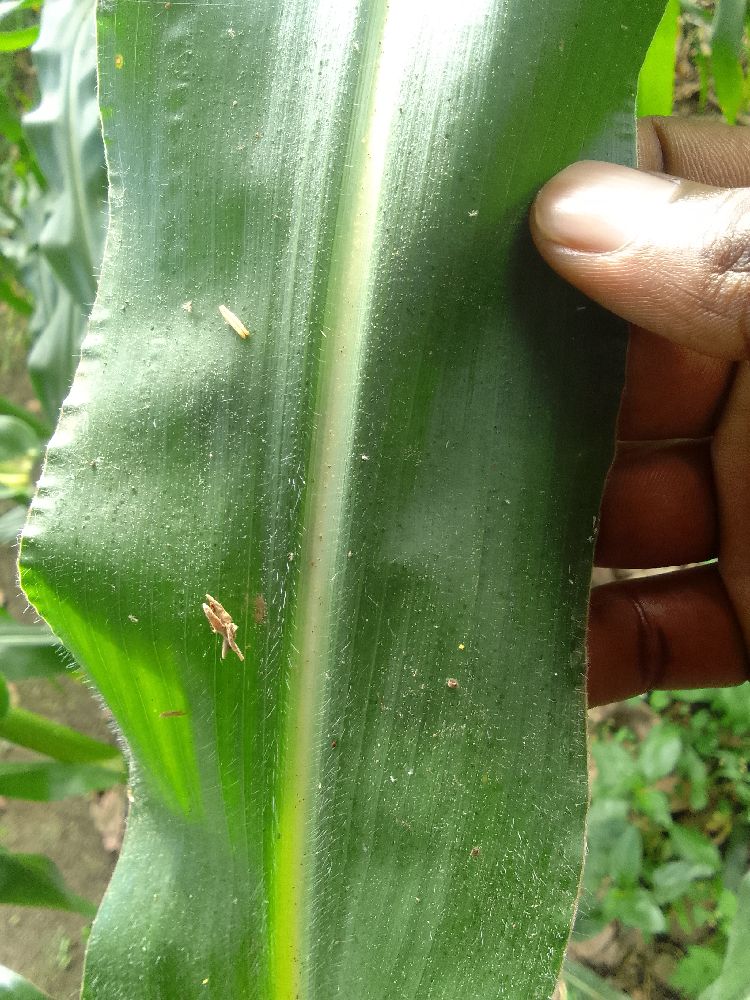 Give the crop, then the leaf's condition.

maize, healthy
